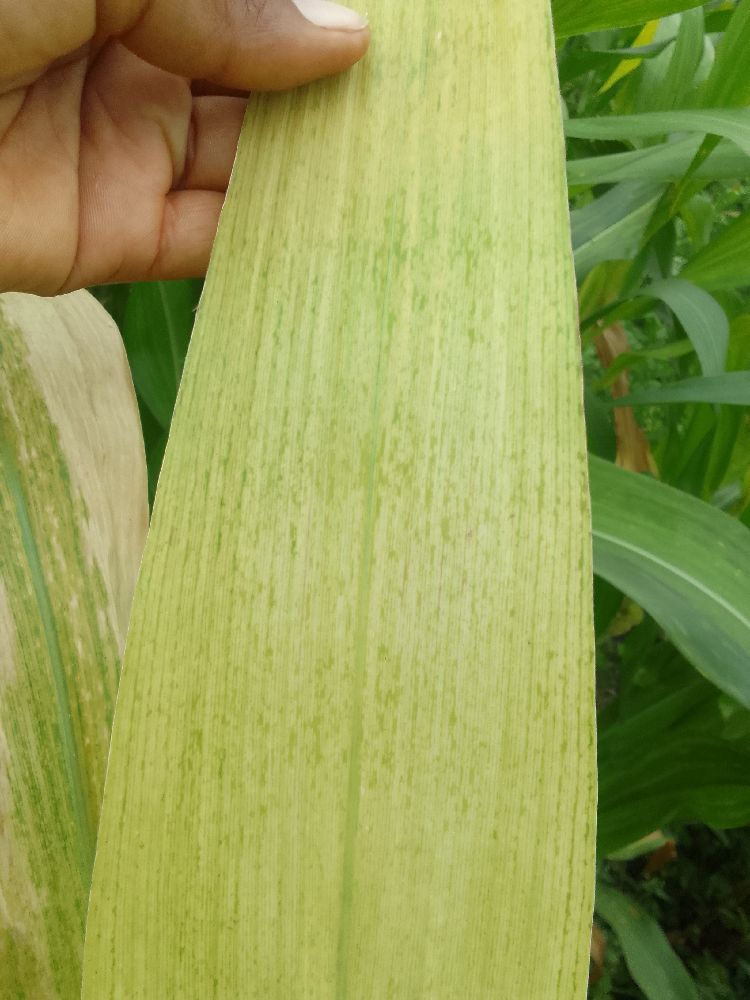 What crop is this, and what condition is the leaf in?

maize, maize lethal necrosis
